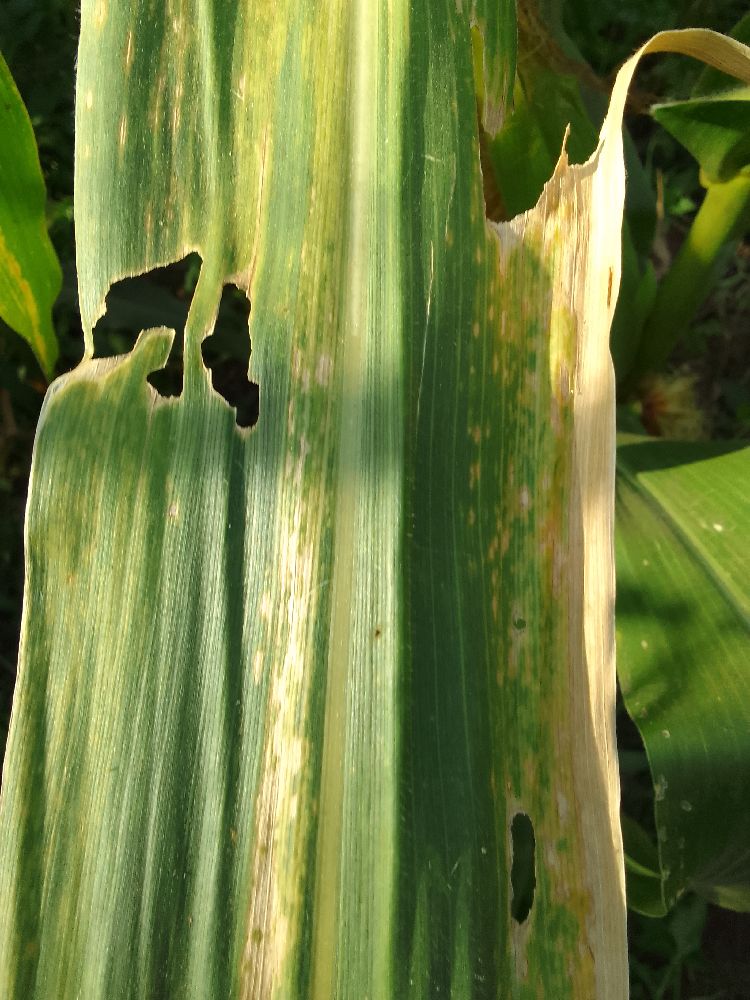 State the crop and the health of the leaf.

maize, maize lethal necrosis
